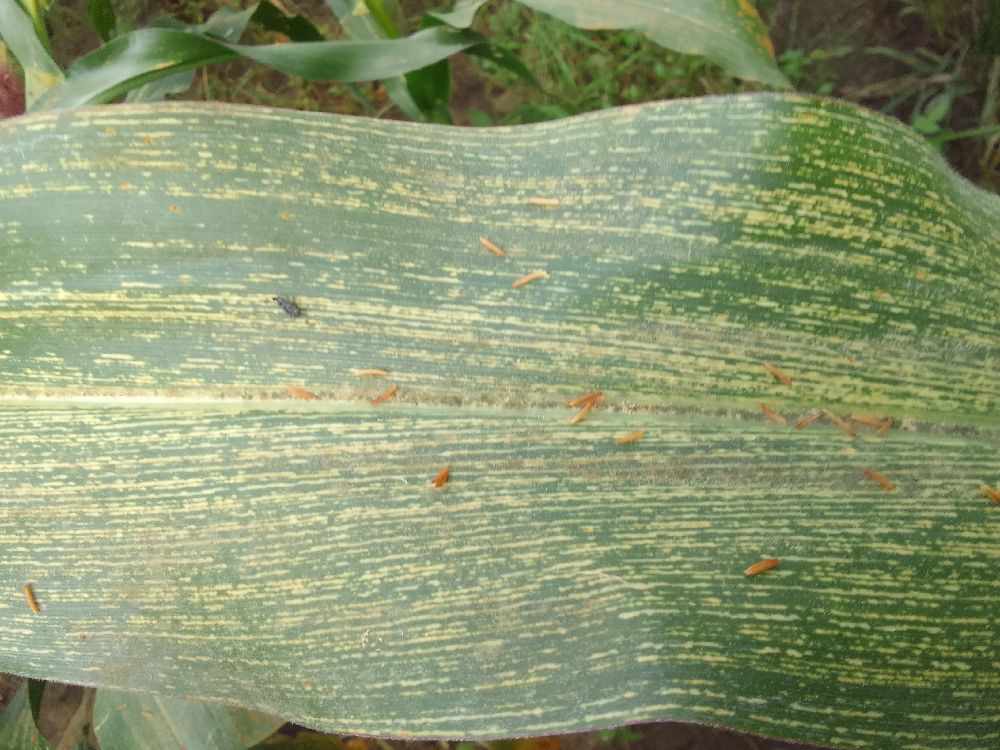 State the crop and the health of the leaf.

maize, maize streak virus
